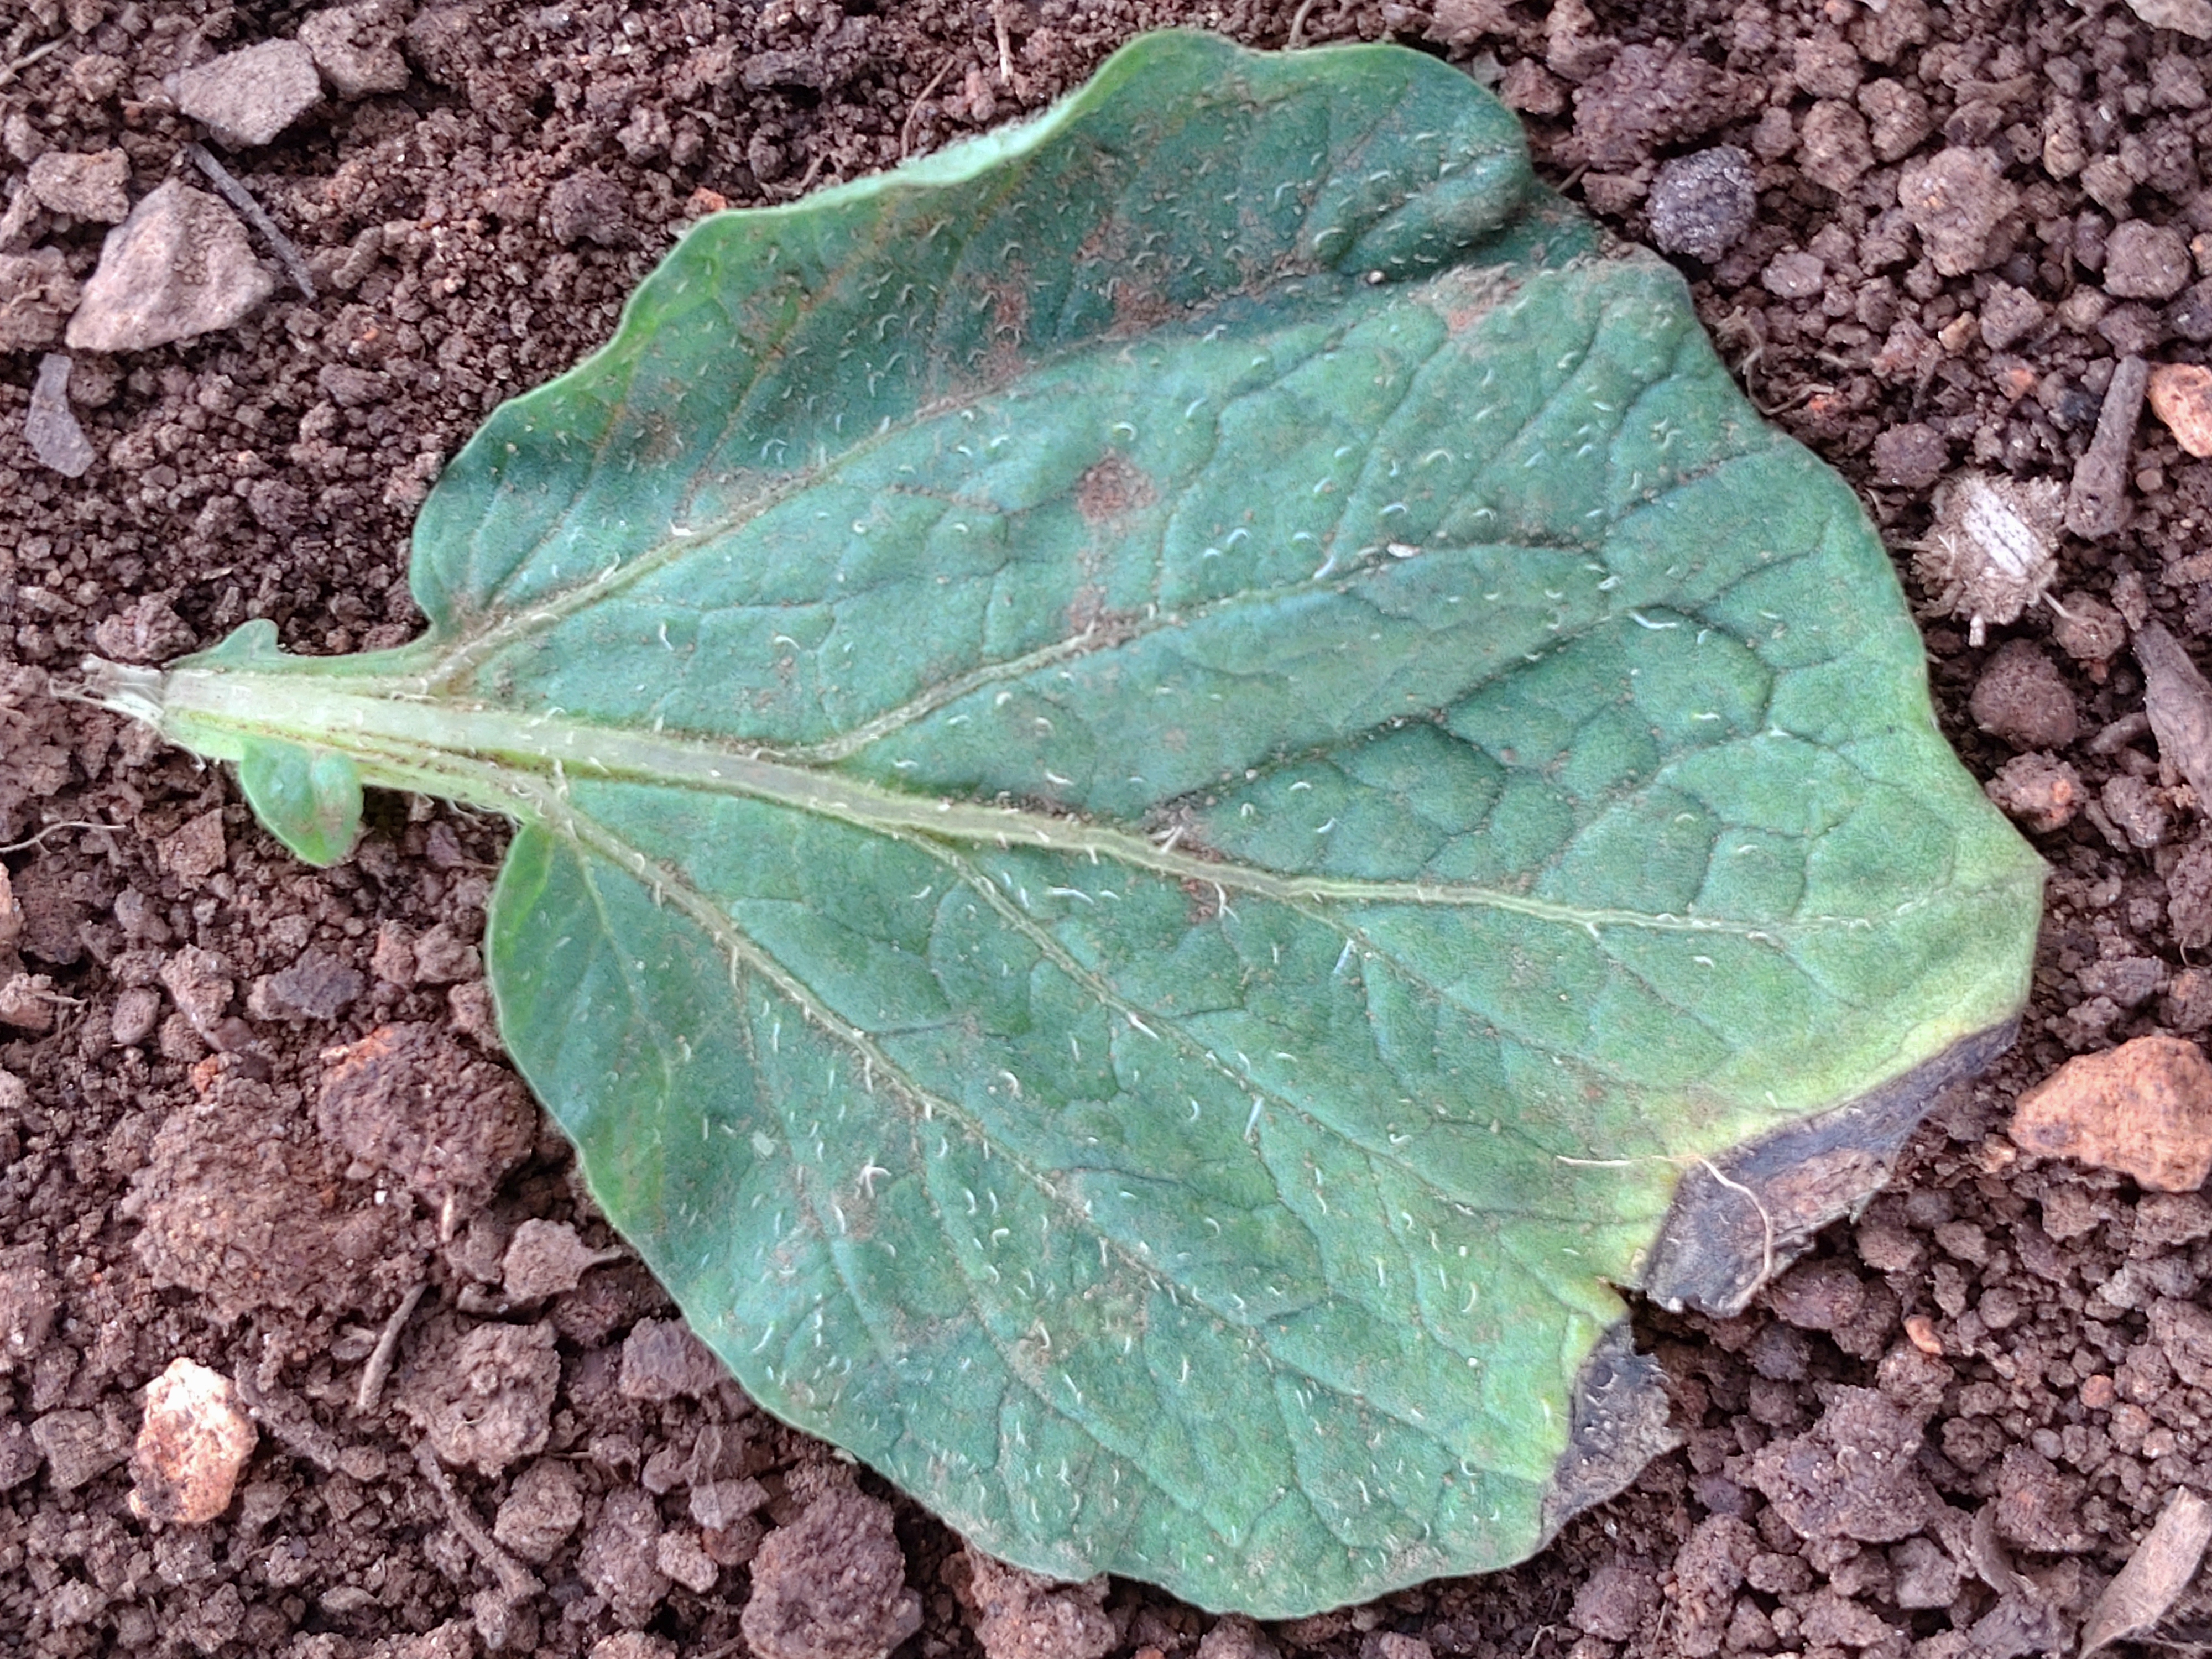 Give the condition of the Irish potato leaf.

early blight
